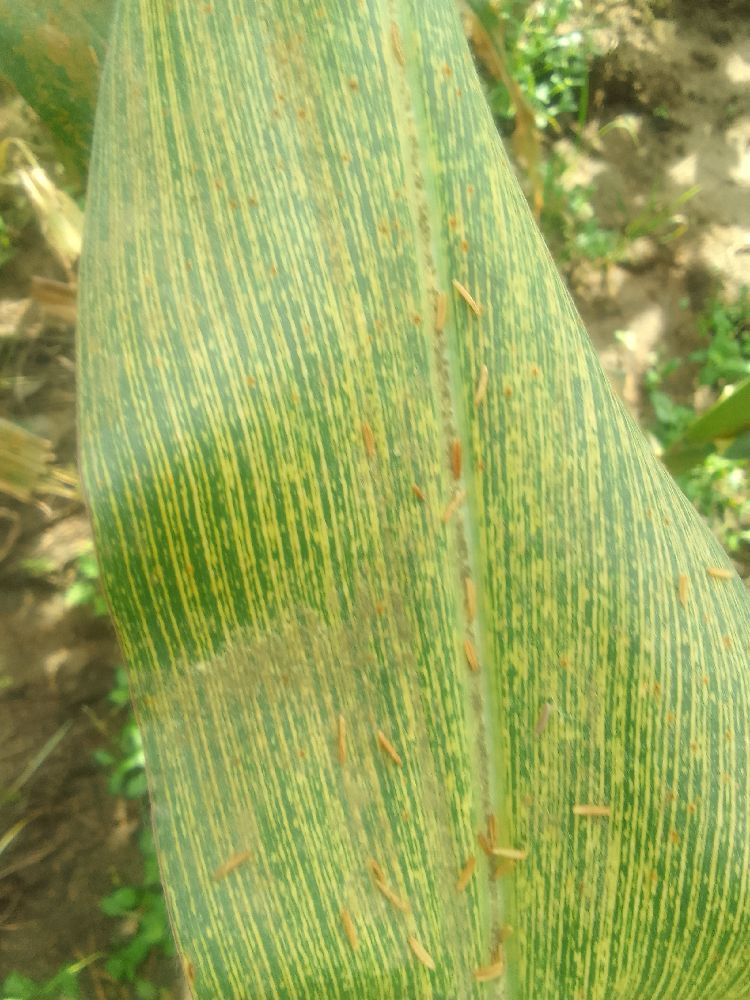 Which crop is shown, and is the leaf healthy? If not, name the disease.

maize, maize streak virus
